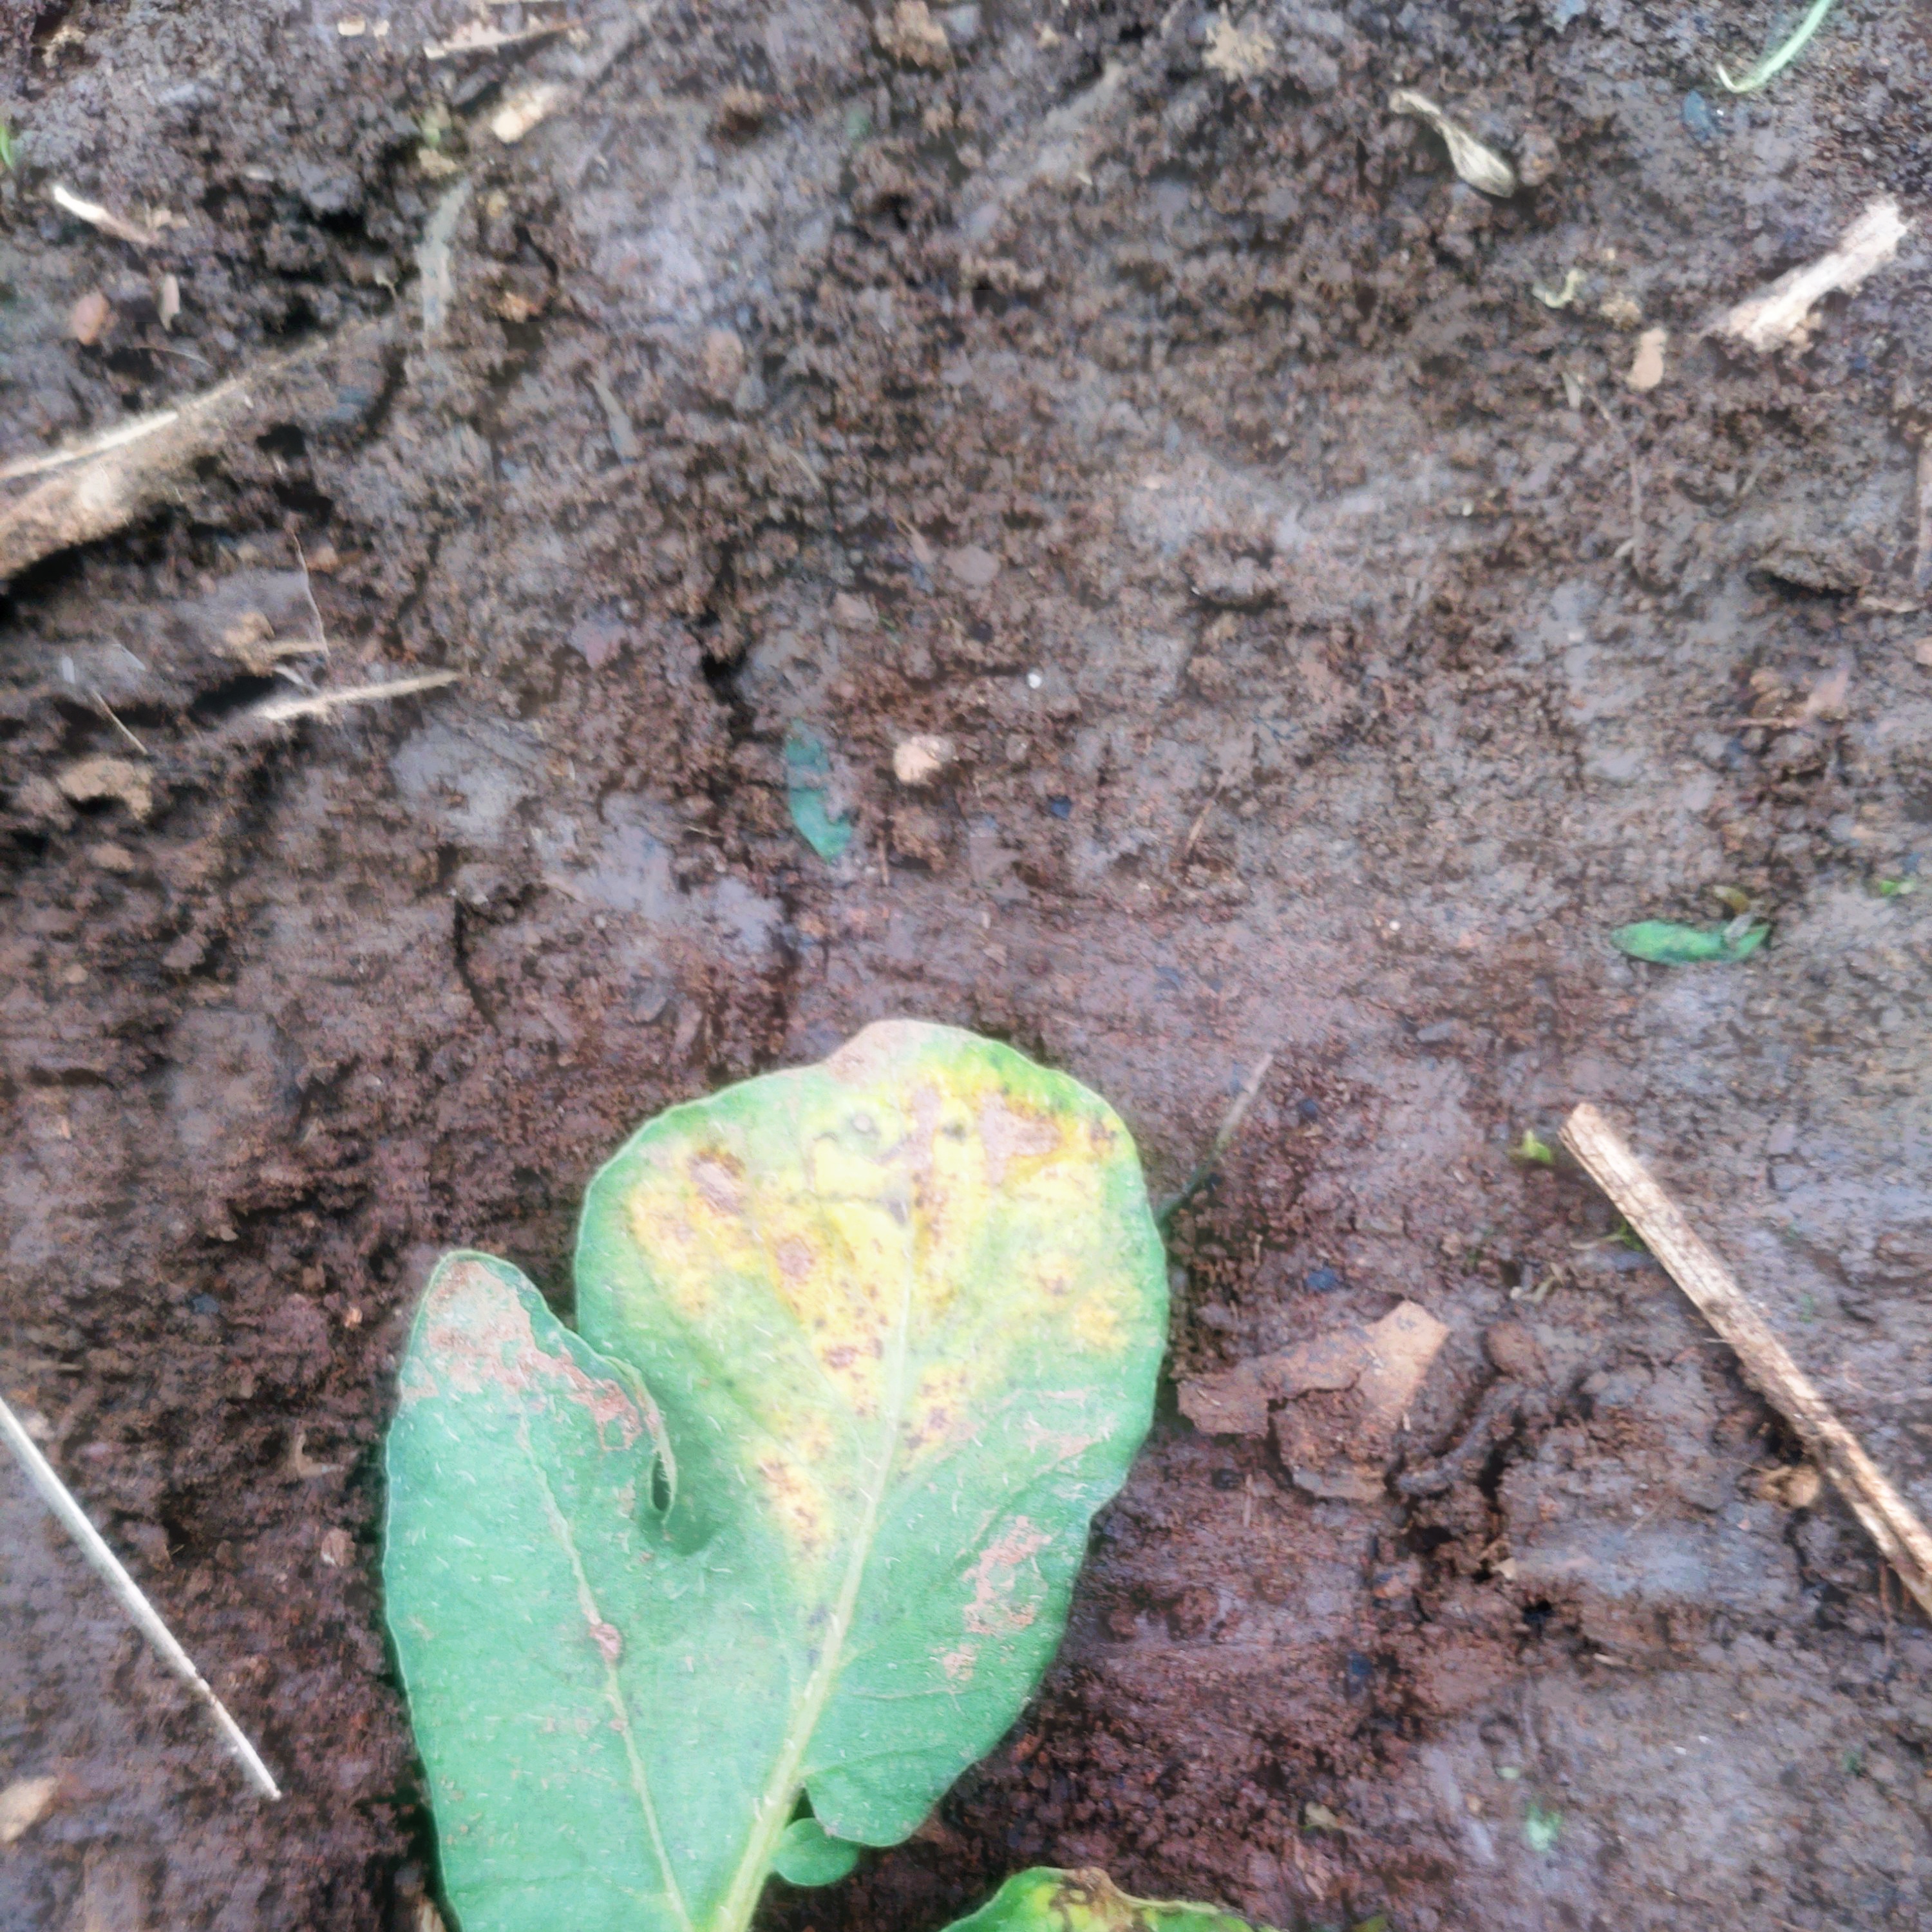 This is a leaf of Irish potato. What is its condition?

late blight
